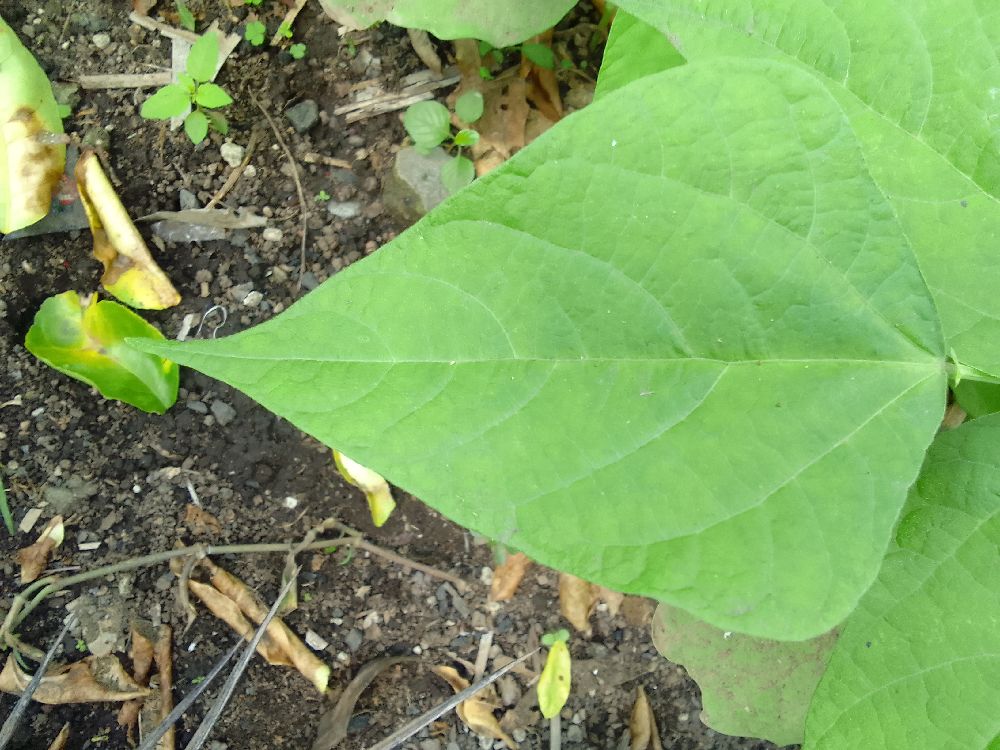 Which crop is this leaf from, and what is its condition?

common bean, healthy
